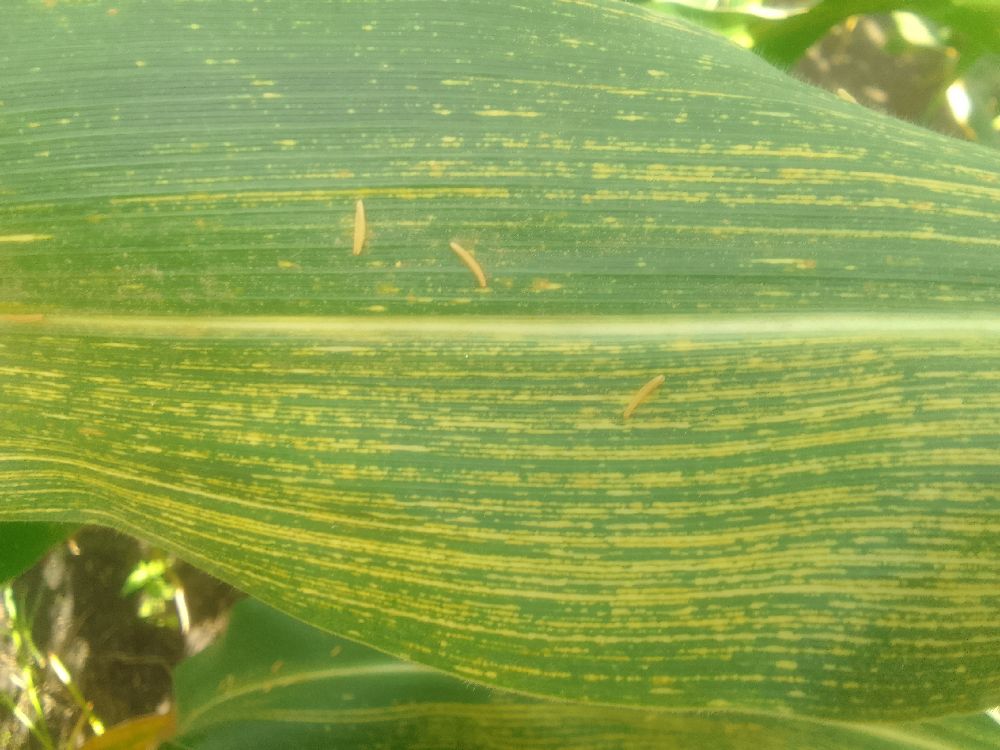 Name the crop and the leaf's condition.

maize, maize streak virus
